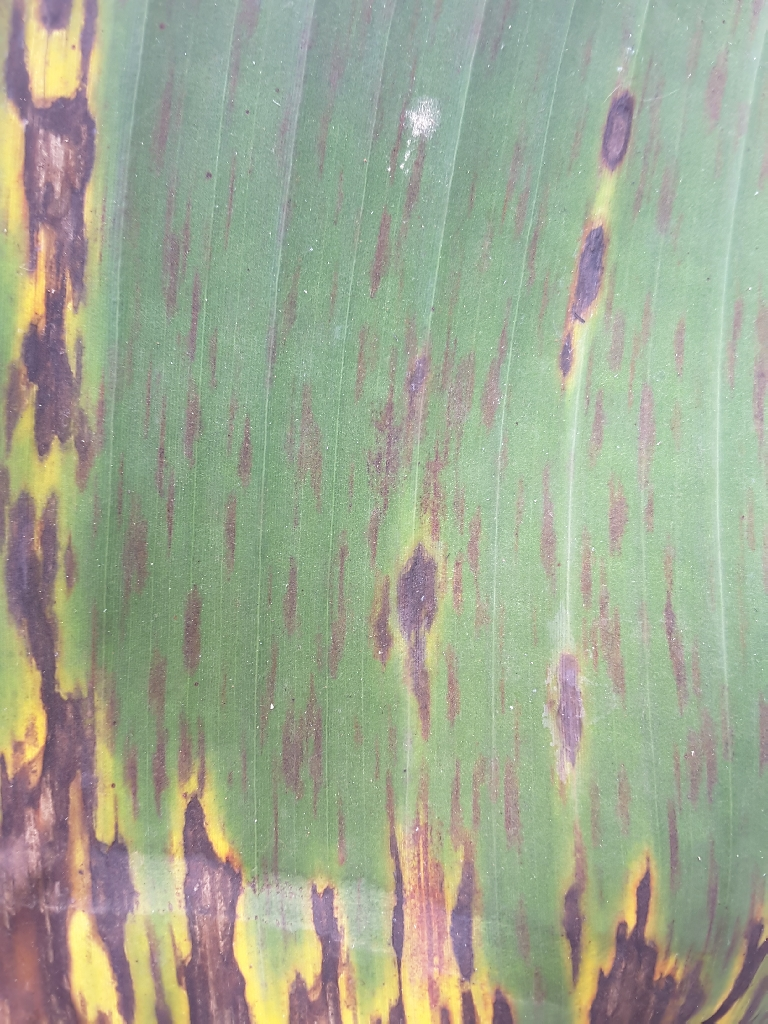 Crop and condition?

banana, black sigatoka
